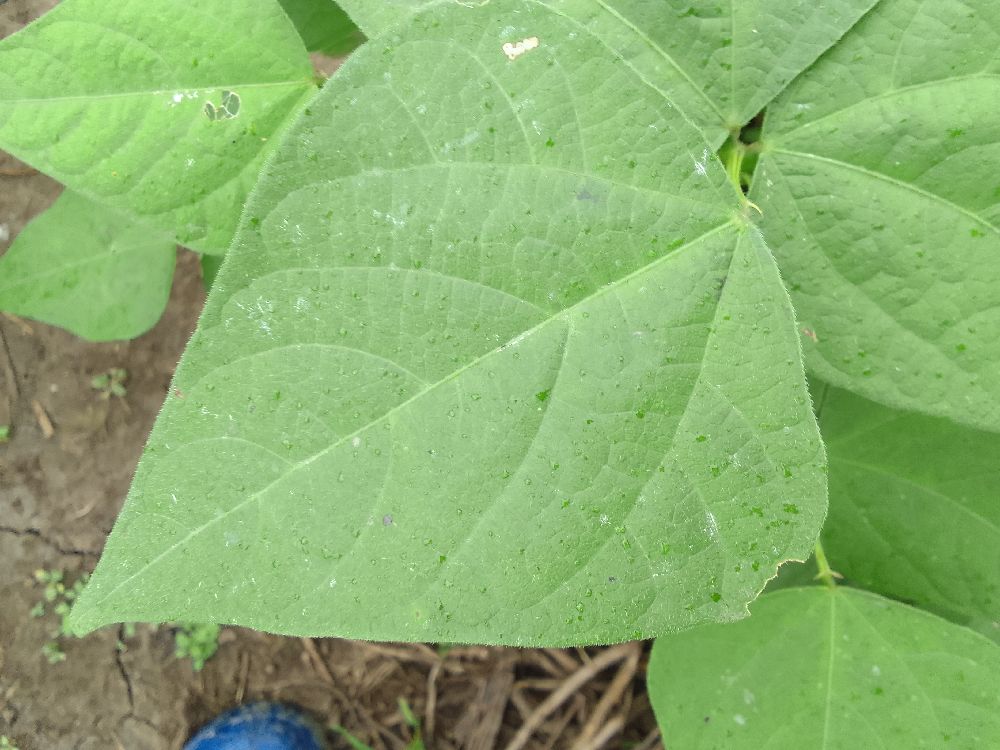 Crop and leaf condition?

common bean, healthy
